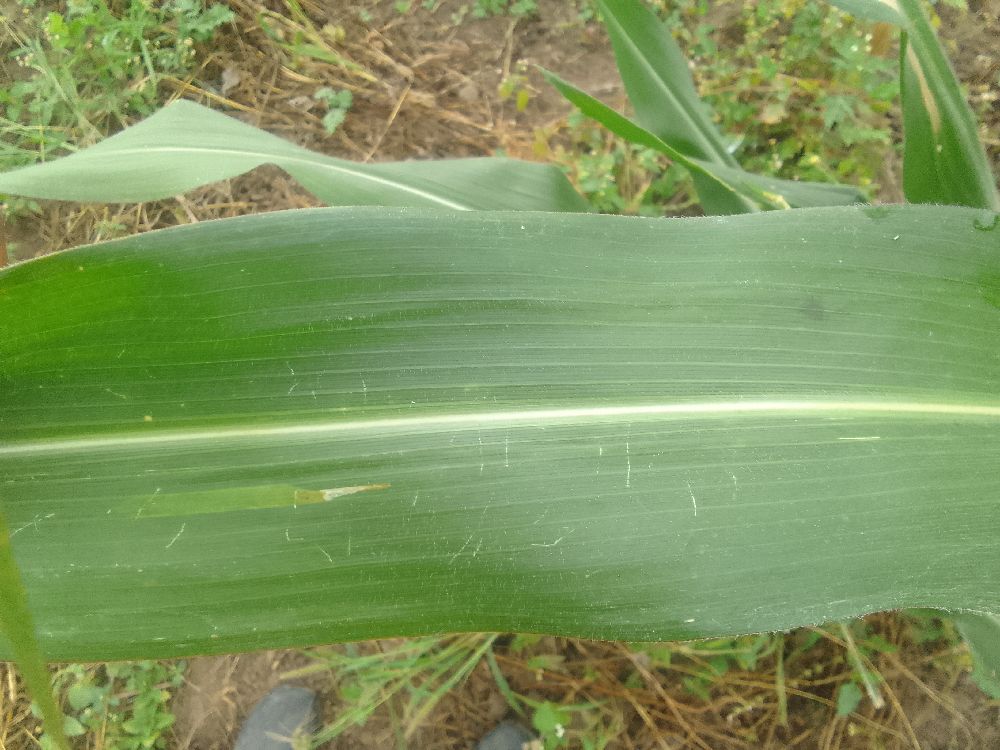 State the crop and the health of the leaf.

maize, healthy
